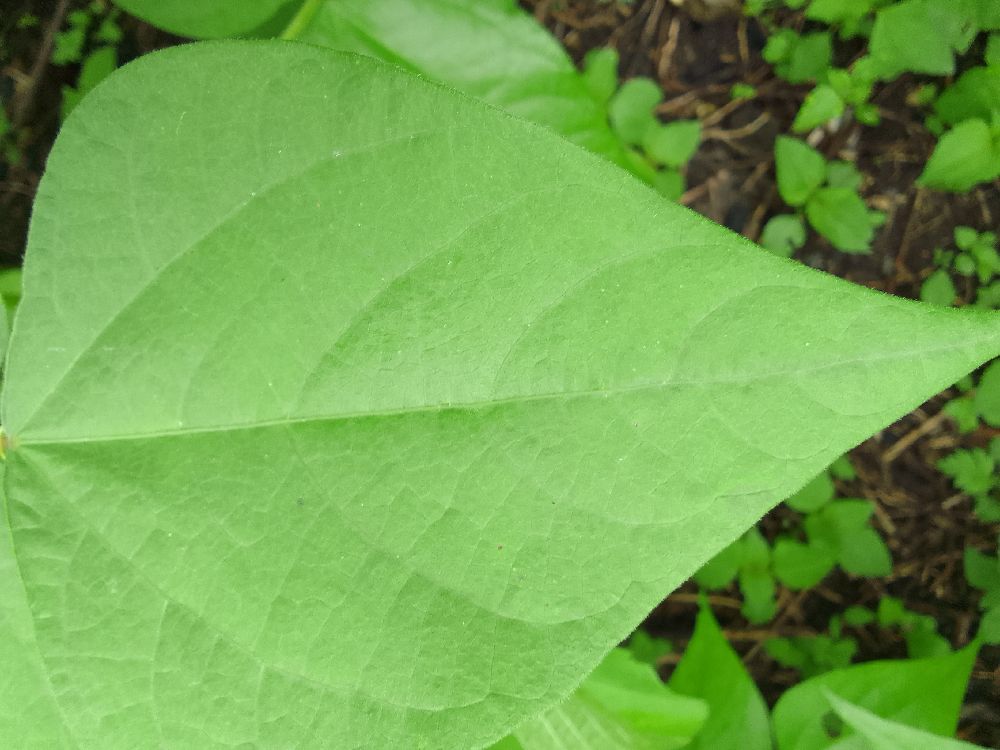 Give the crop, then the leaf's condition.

common bean, healthy
